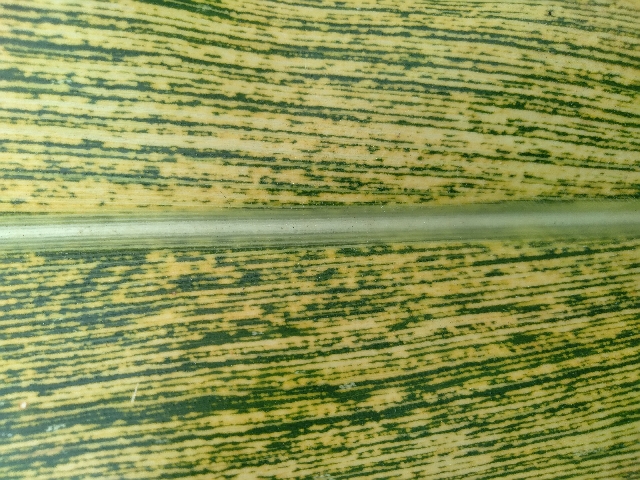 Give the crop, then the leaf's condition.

maize, maize streak virus
